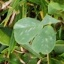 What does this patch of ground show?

unstructured weed
